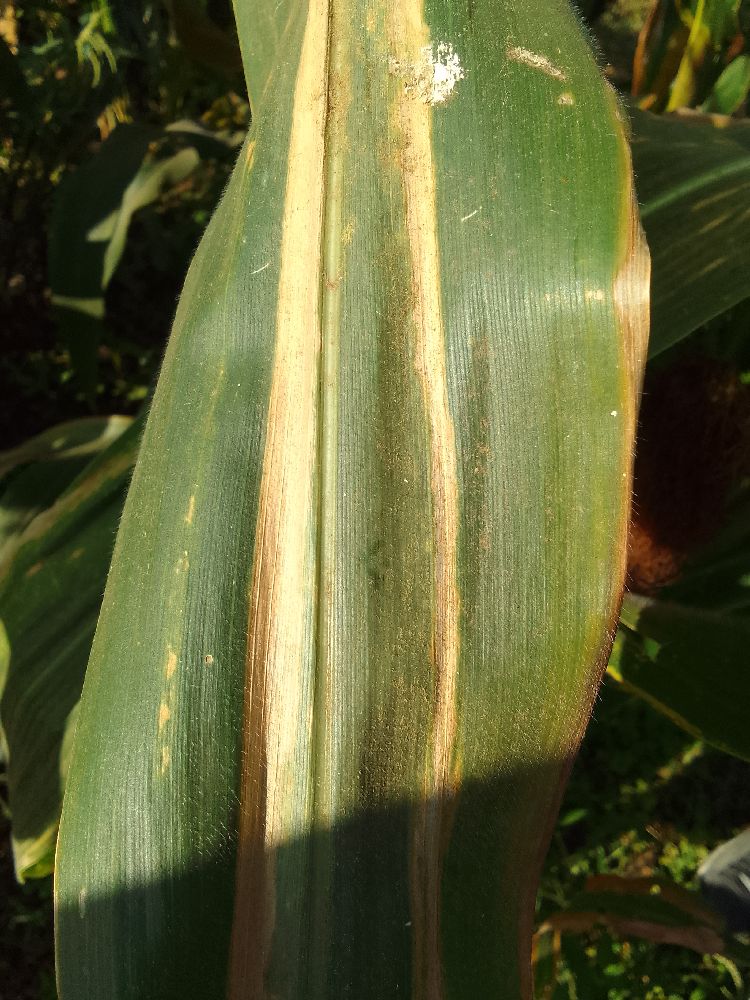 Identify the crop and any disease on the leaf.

maize, maize lethal necrosis
